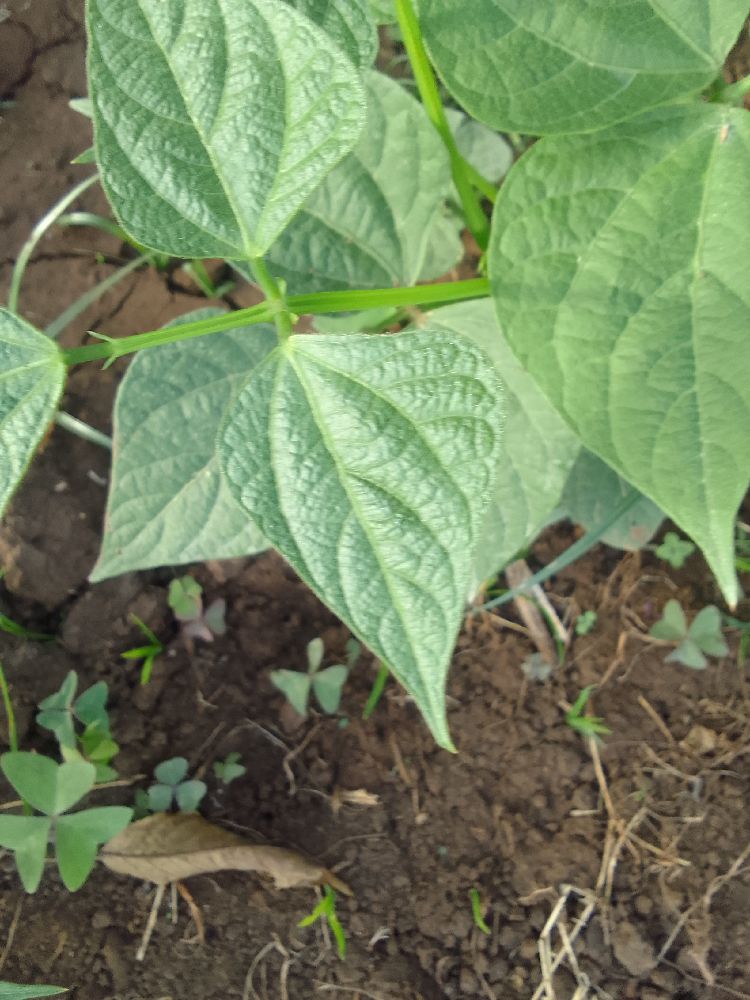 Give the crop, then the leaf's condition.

common bean, healthy
